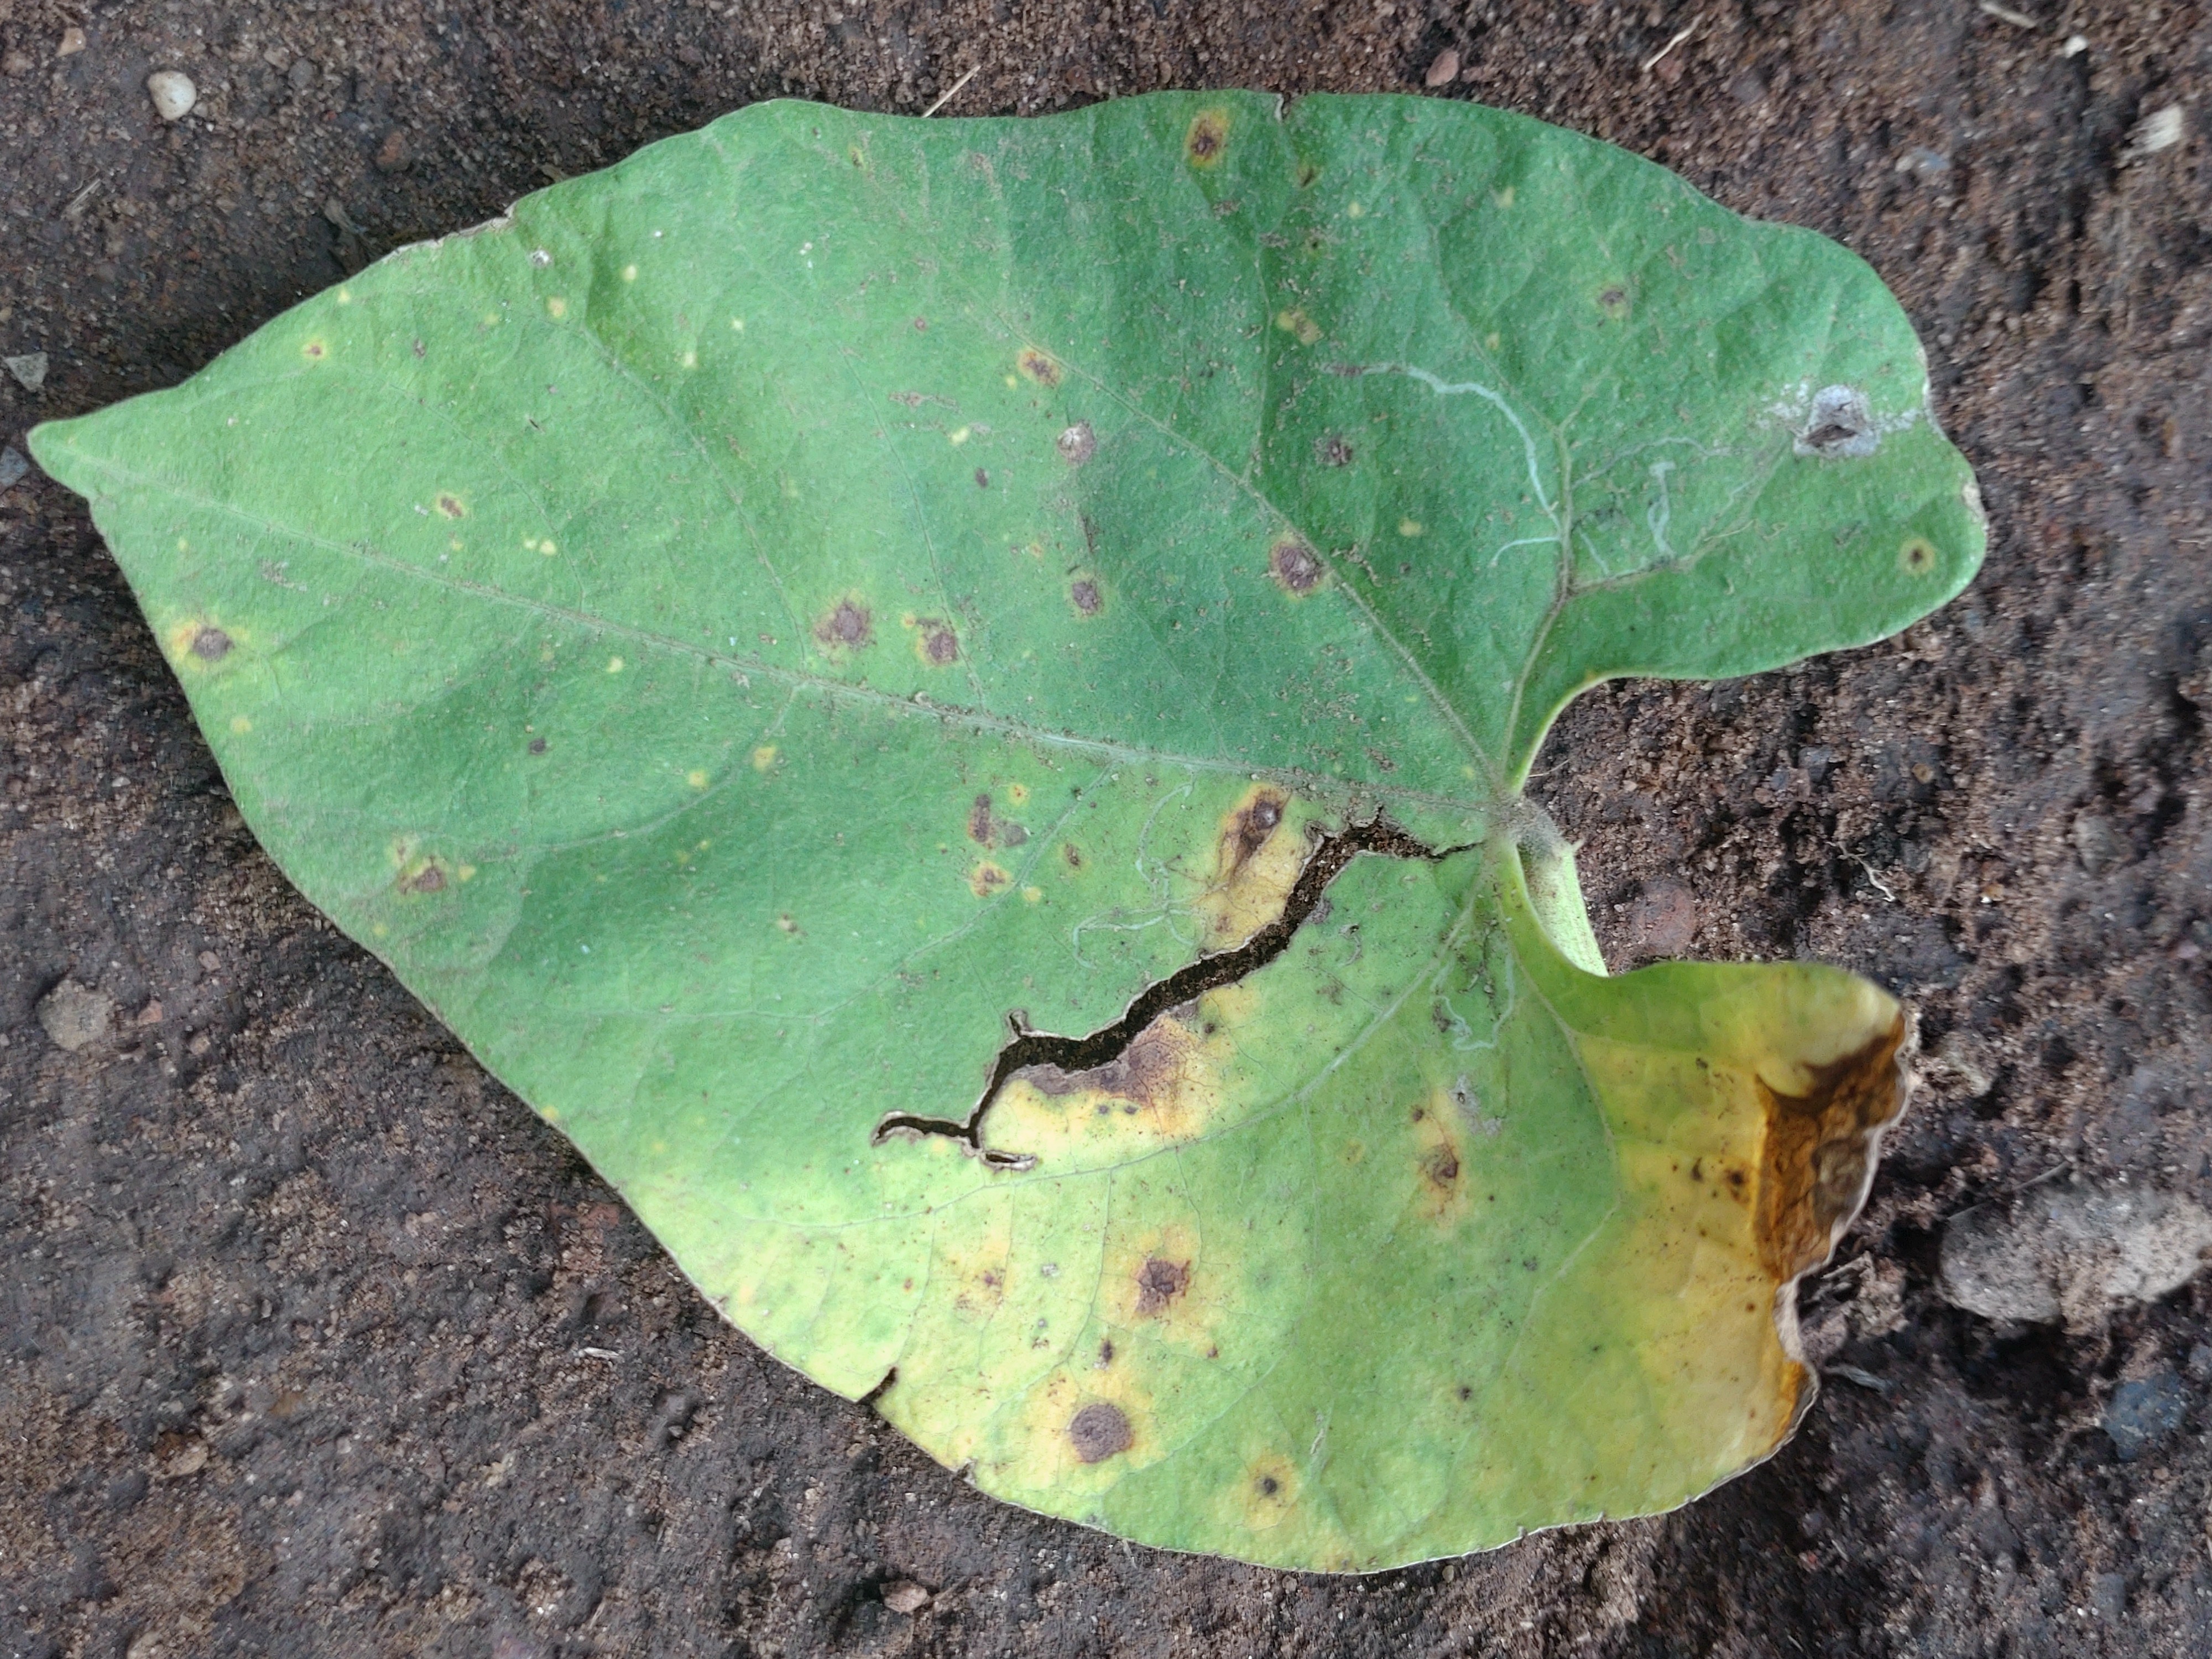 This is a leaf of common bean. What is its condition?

rust
